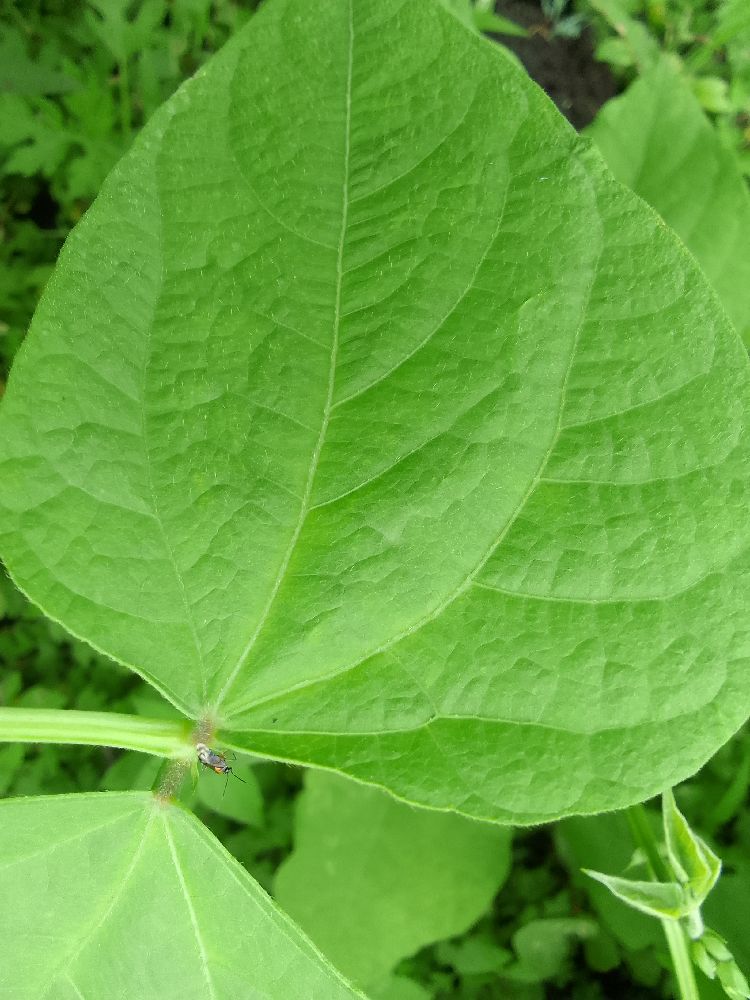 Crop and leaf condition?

common bean, healthy
